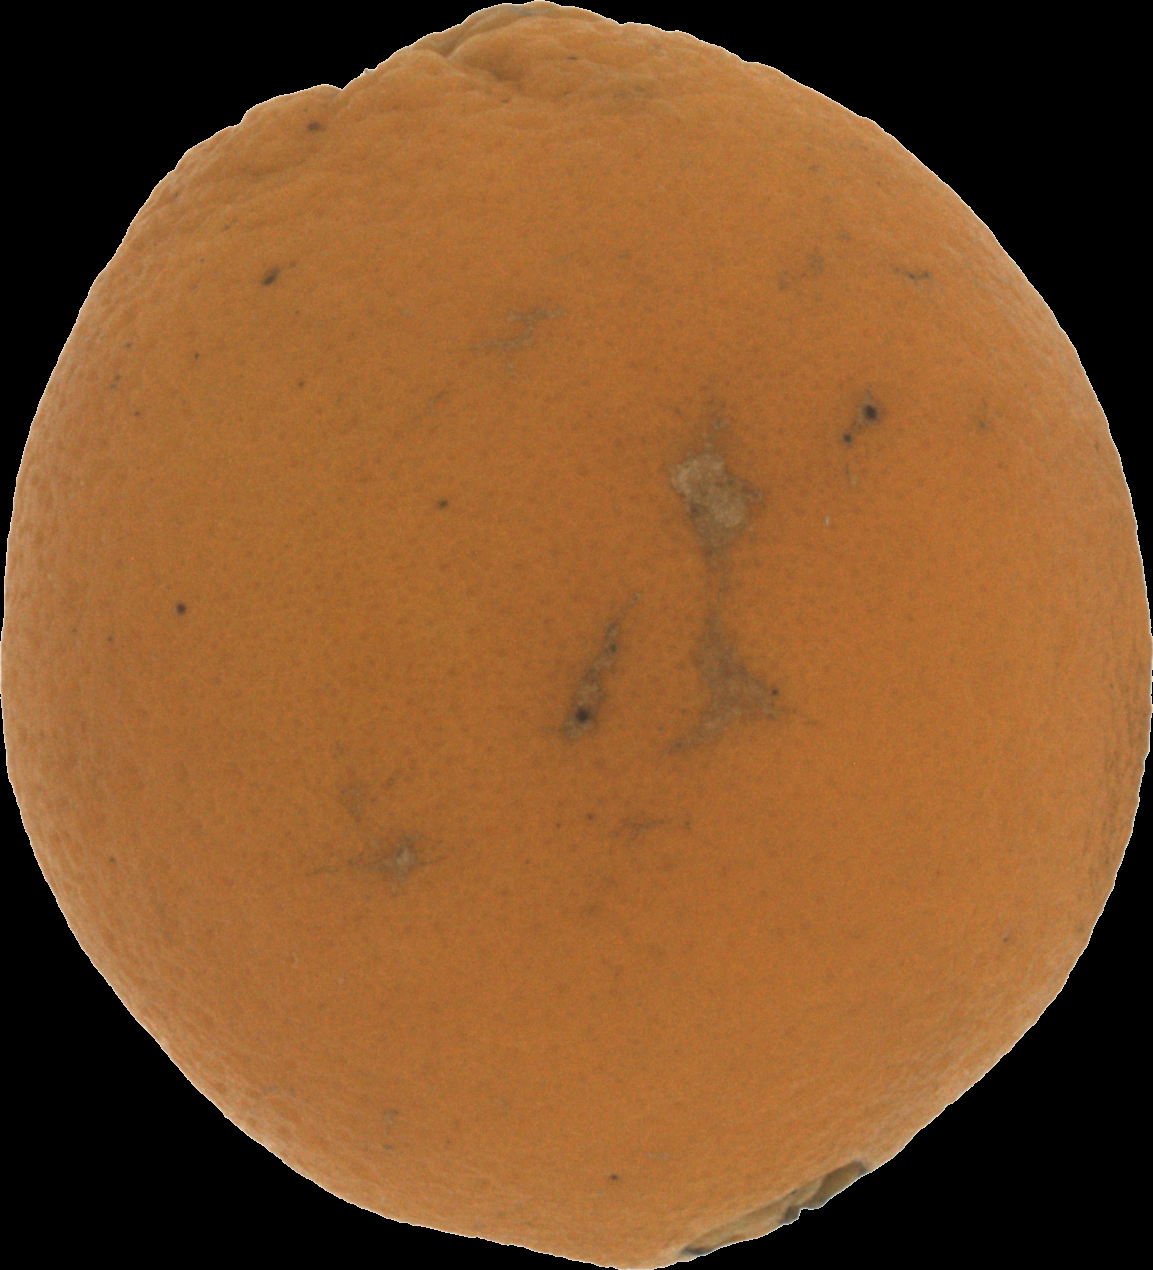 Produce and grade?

orange, bad
